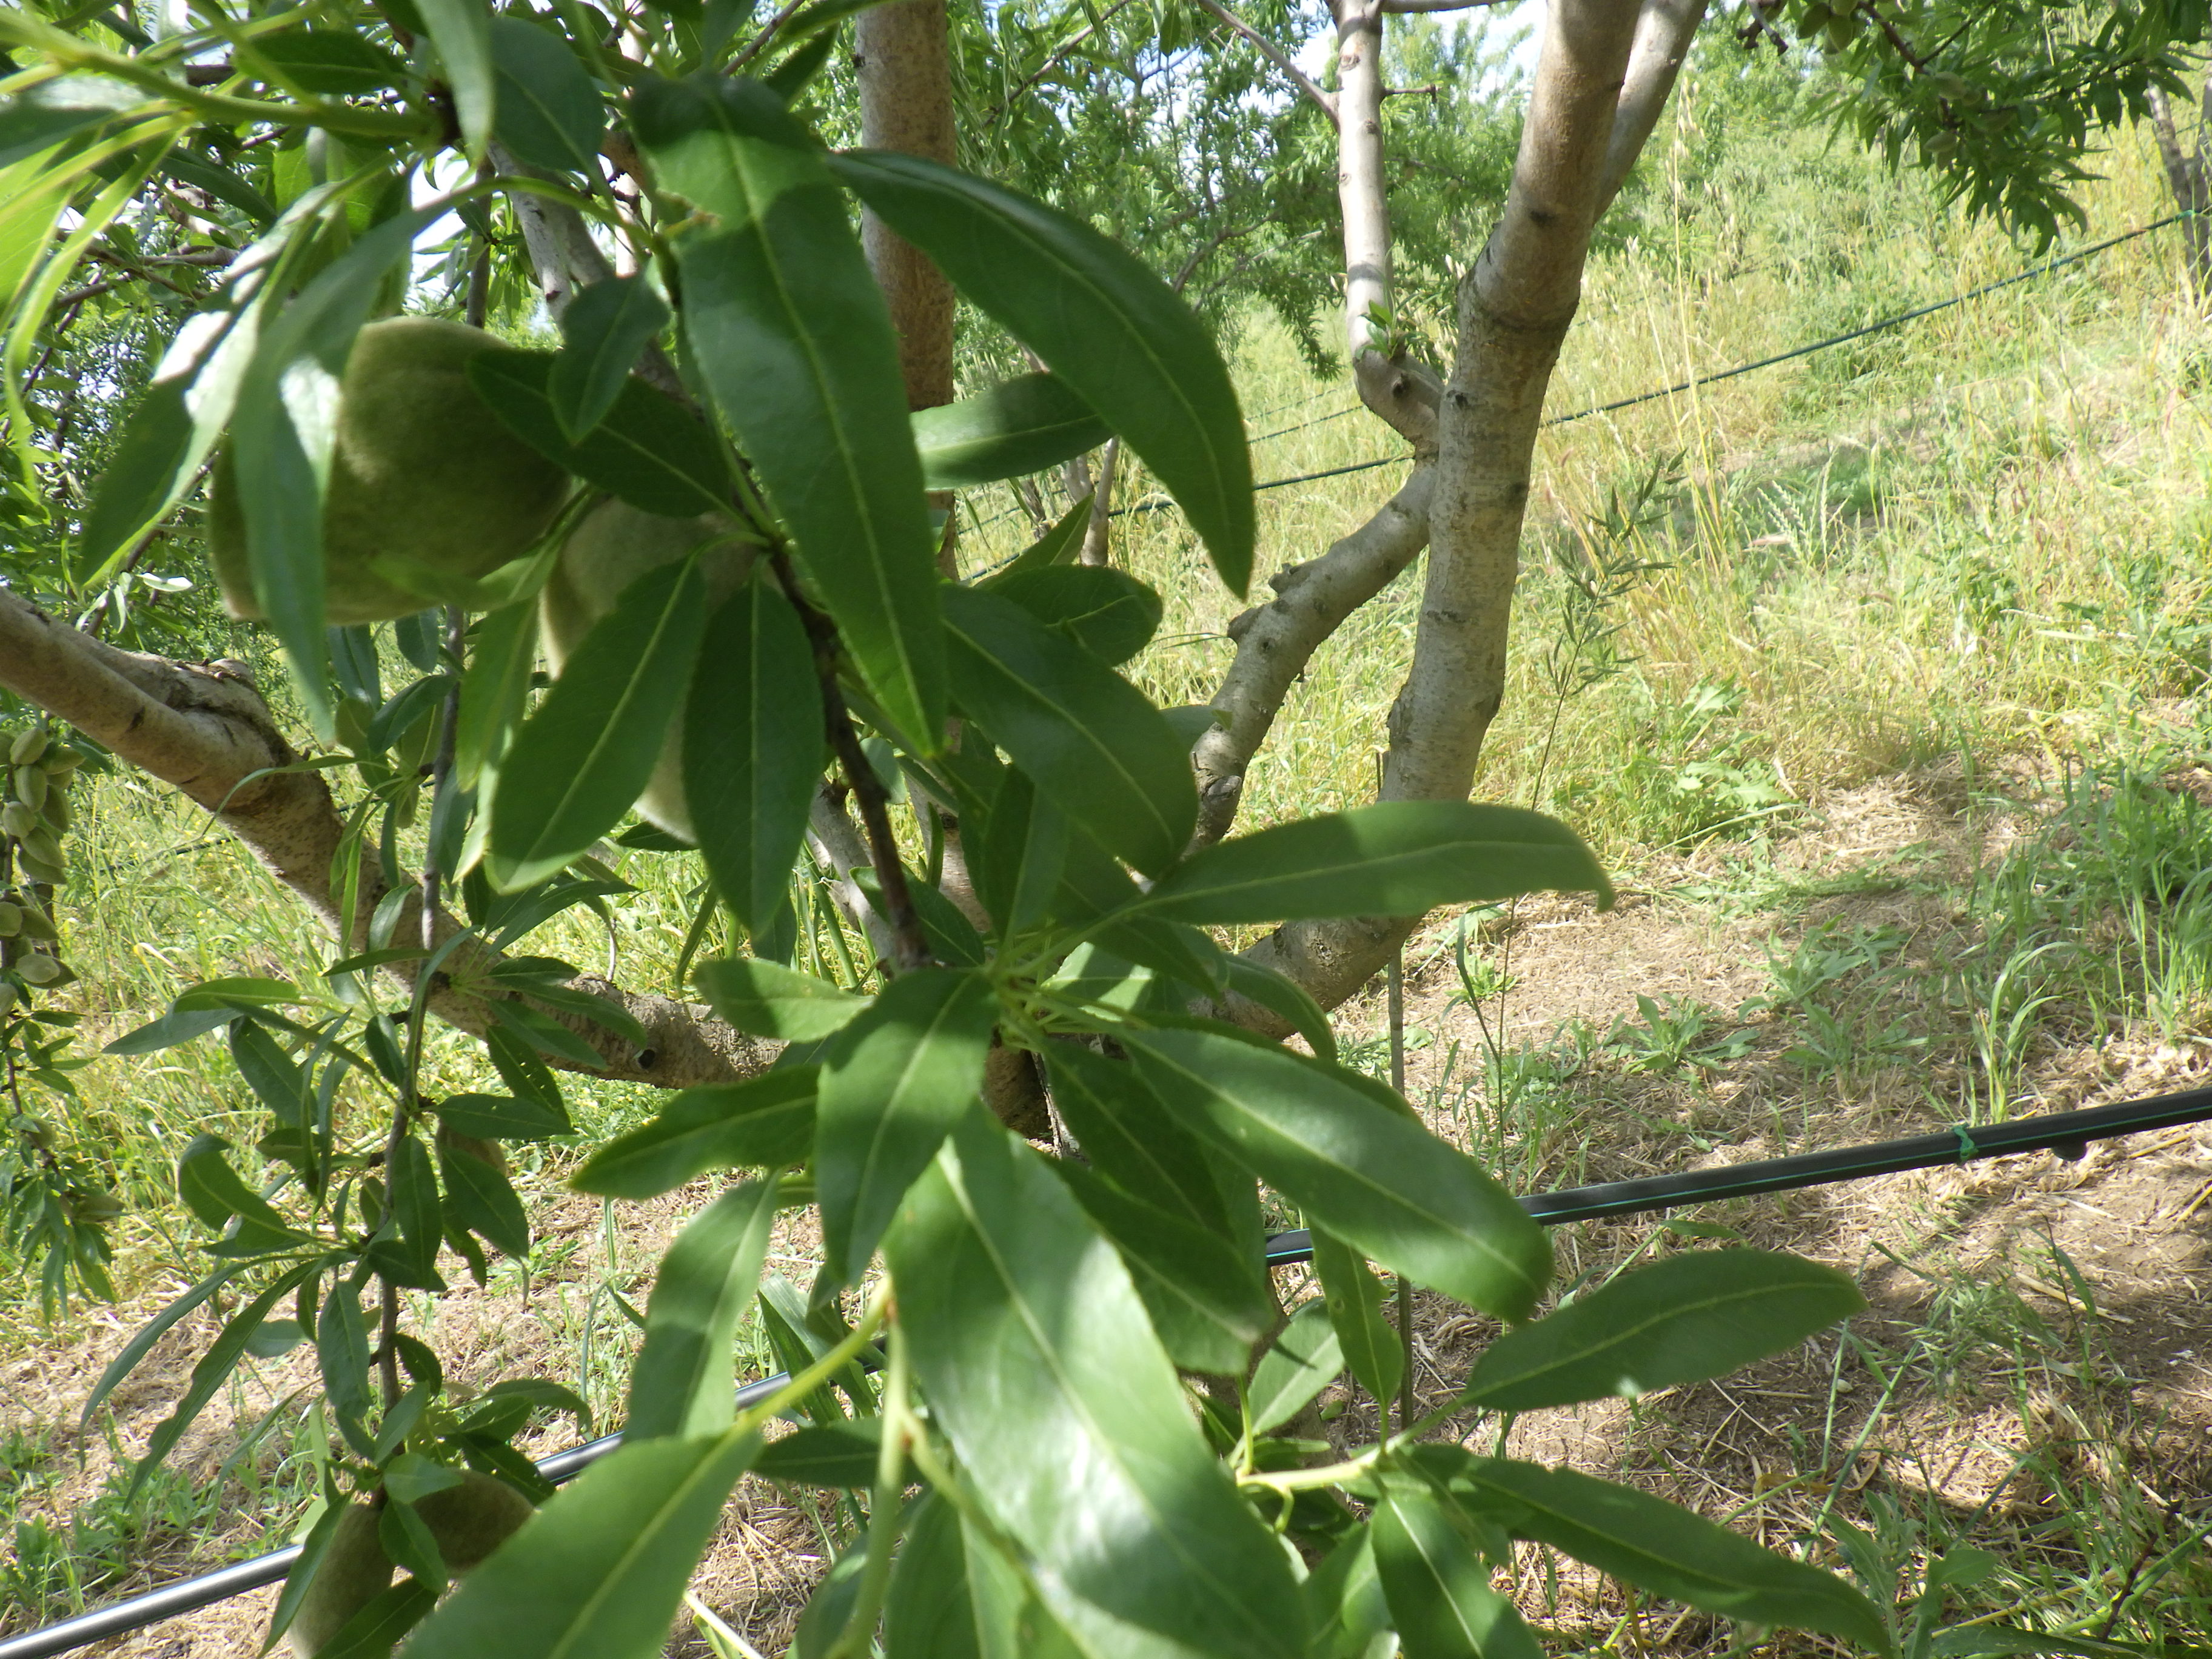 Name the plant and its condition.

almond, phytophagous
